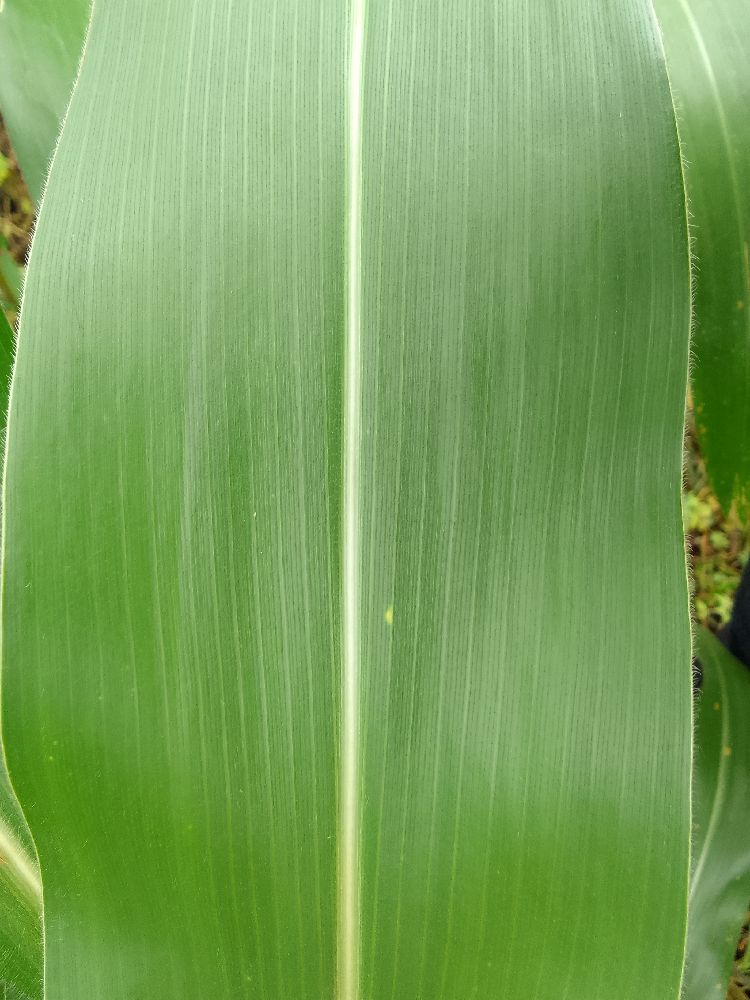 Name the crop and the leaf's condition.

maize, healthy
